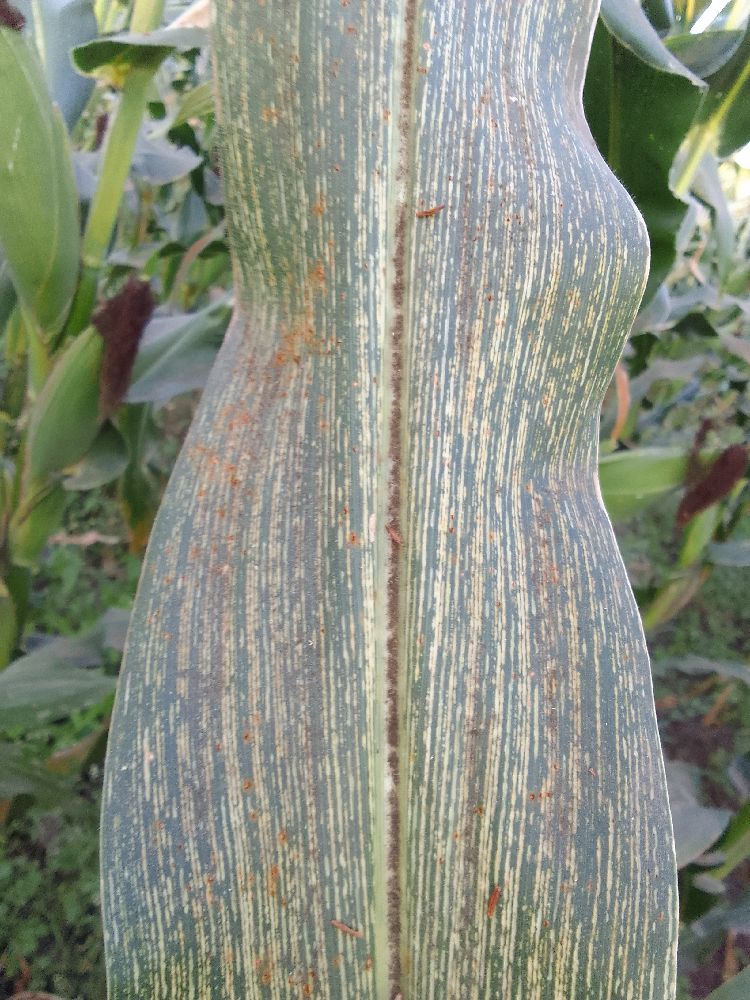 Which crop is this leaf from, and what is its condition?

maize, maize streak virus
